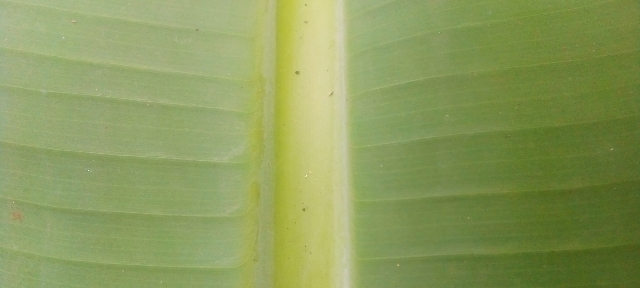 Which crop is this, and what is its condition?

banana, healthy
